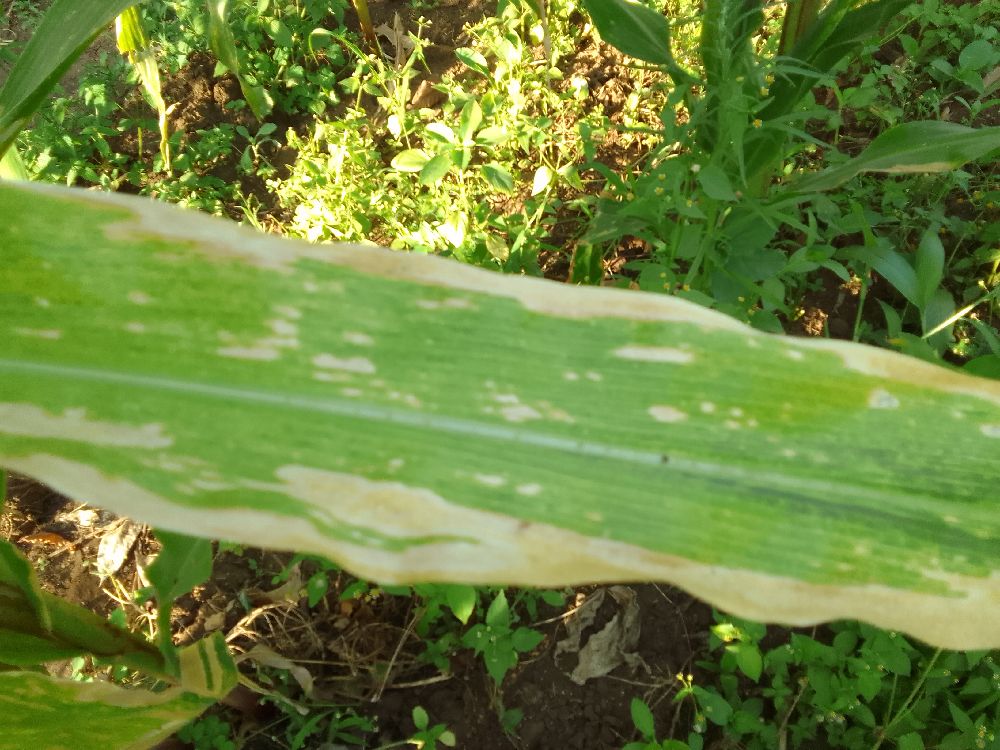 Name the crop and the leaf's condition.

maize, maize lethal necrosis
